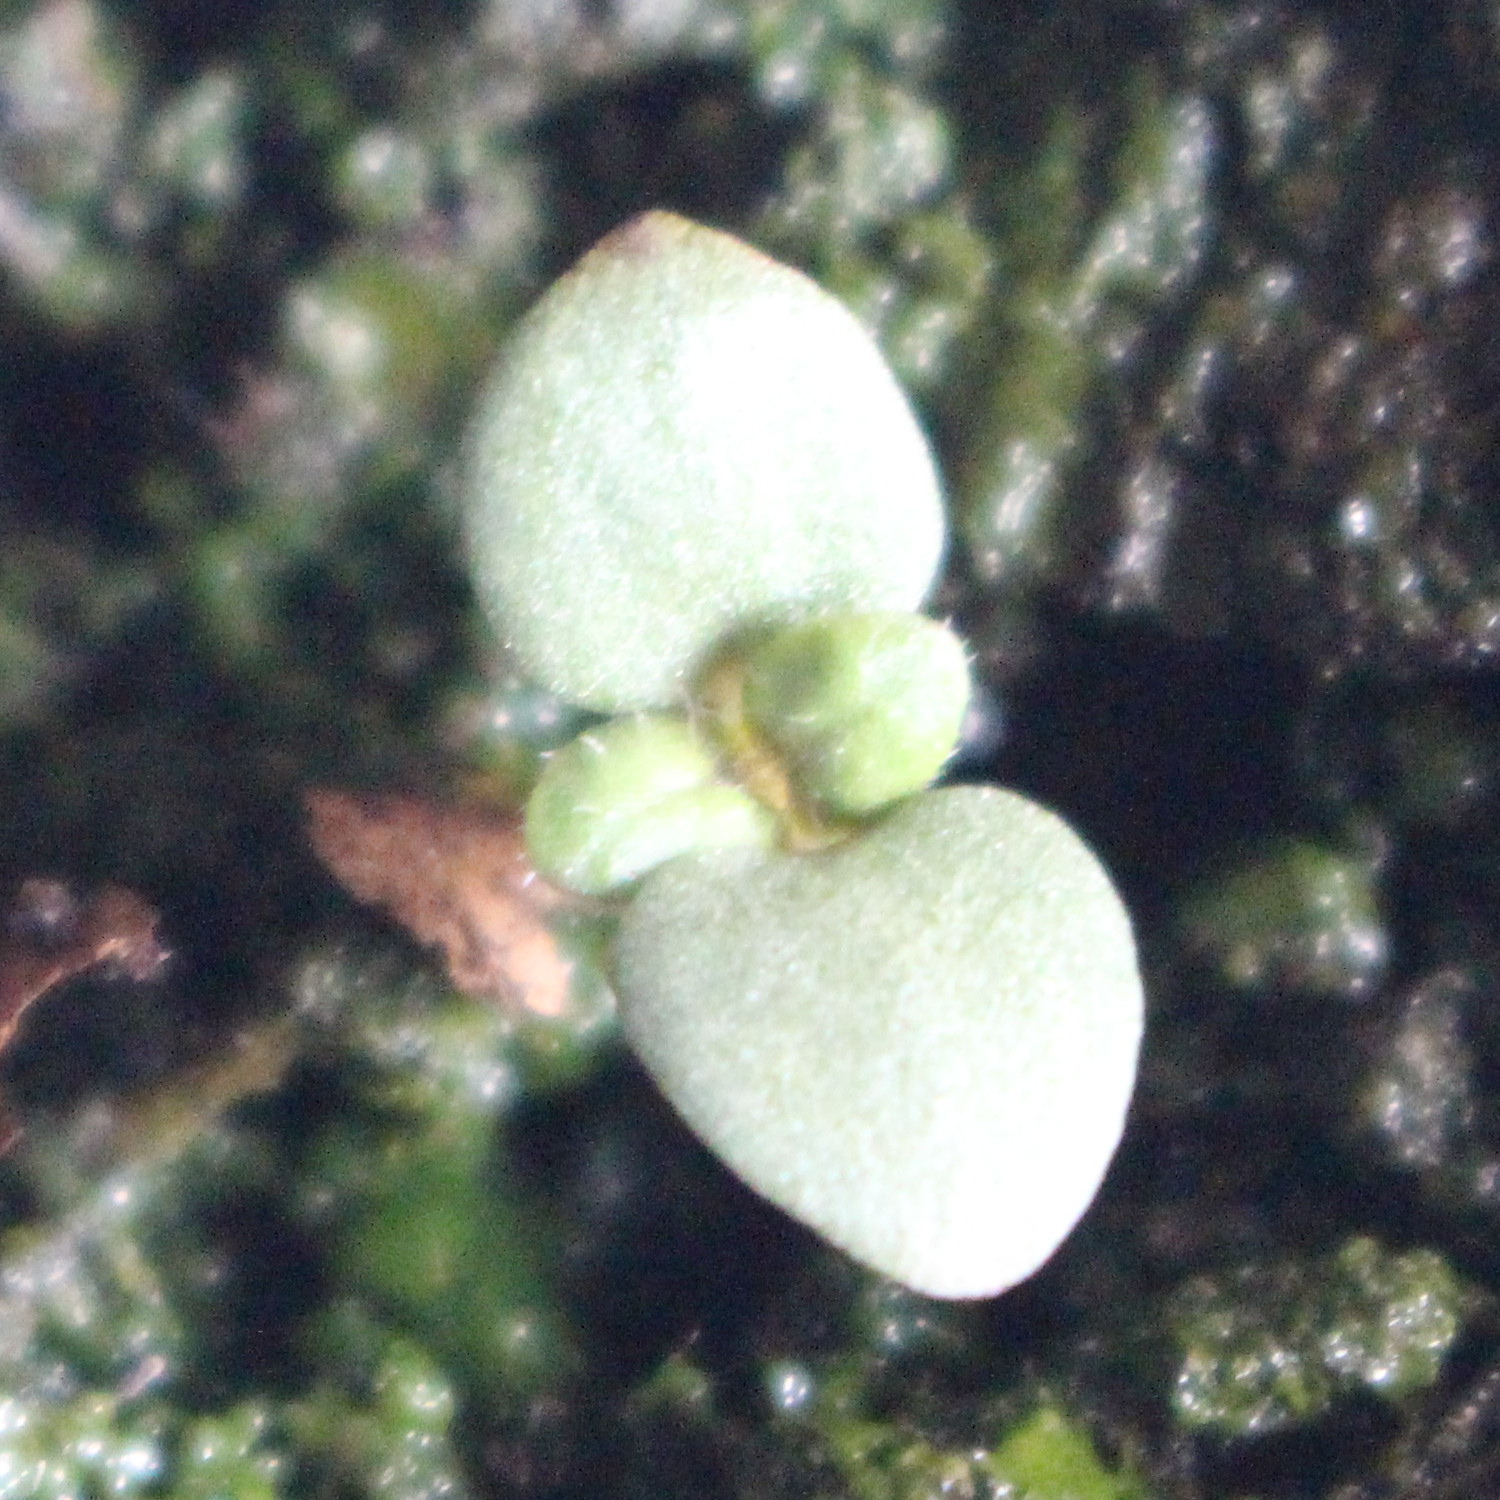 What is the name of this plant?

Veronica persica
